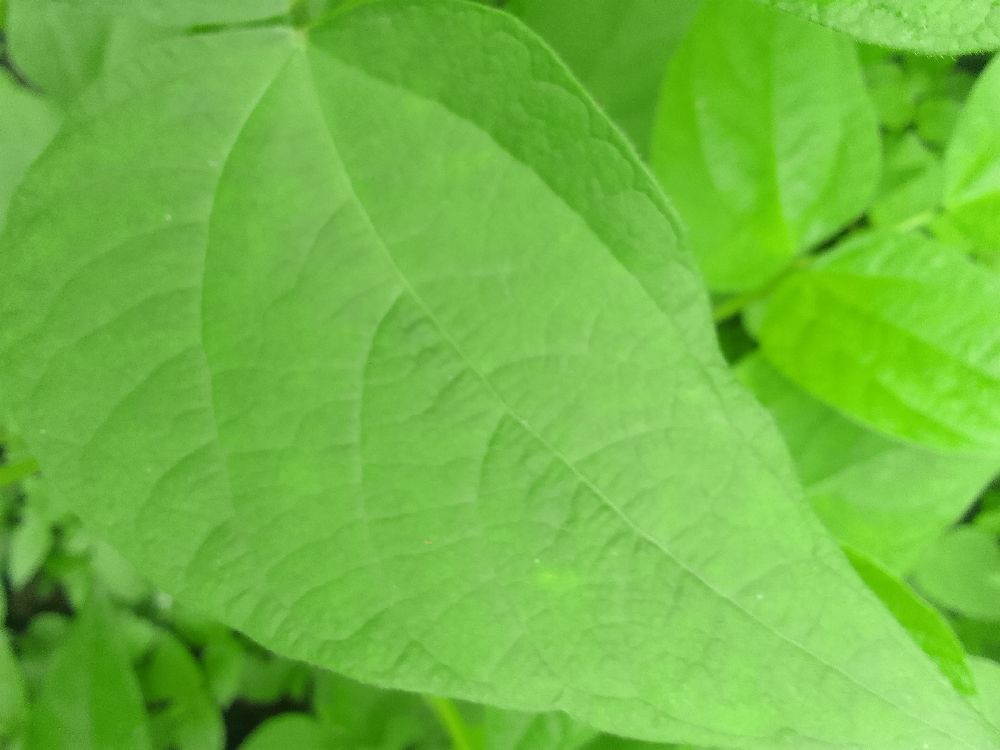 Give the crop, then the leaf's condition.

common bean, healthy
